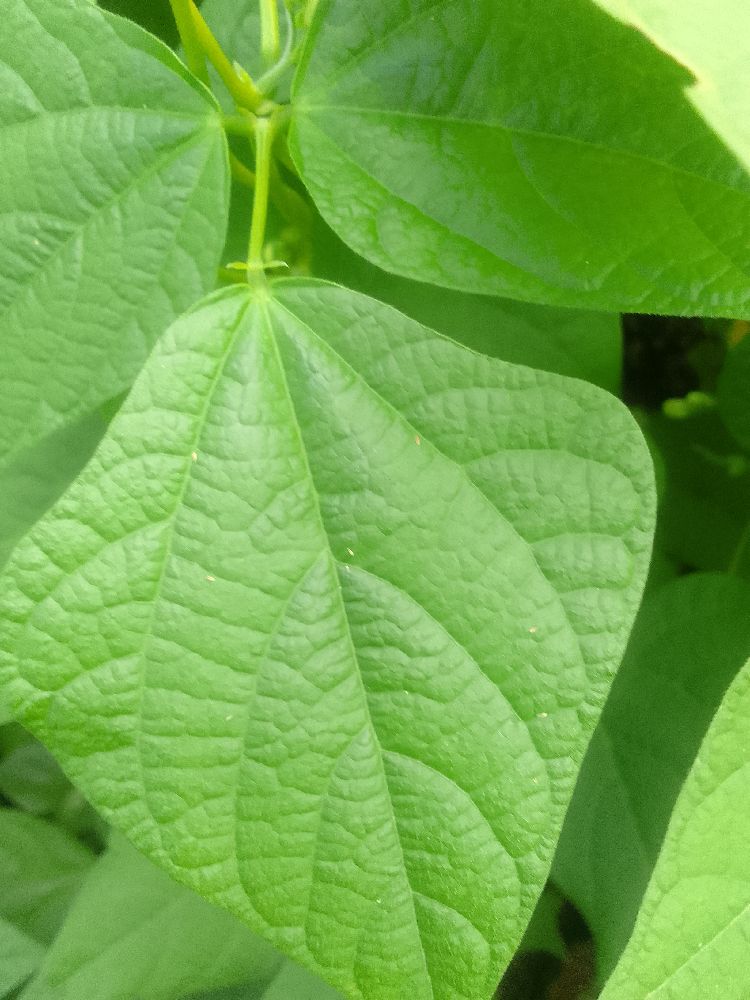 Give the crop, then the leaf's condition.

common bean, healthy
